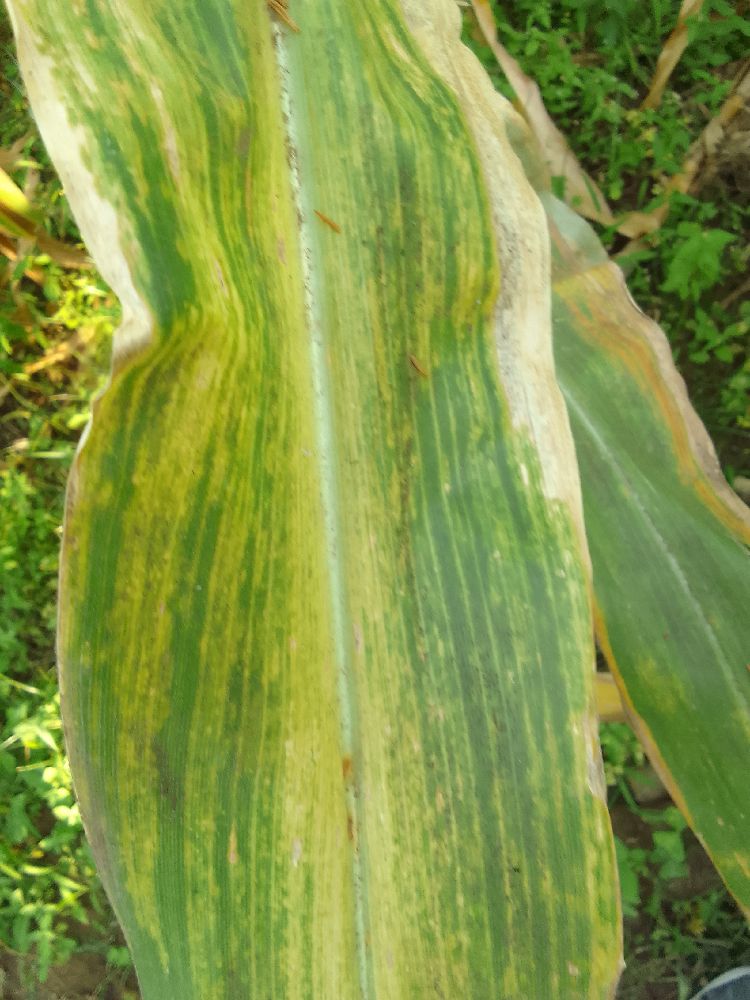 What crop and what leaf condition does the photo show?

maize, maize lethal necrosis
